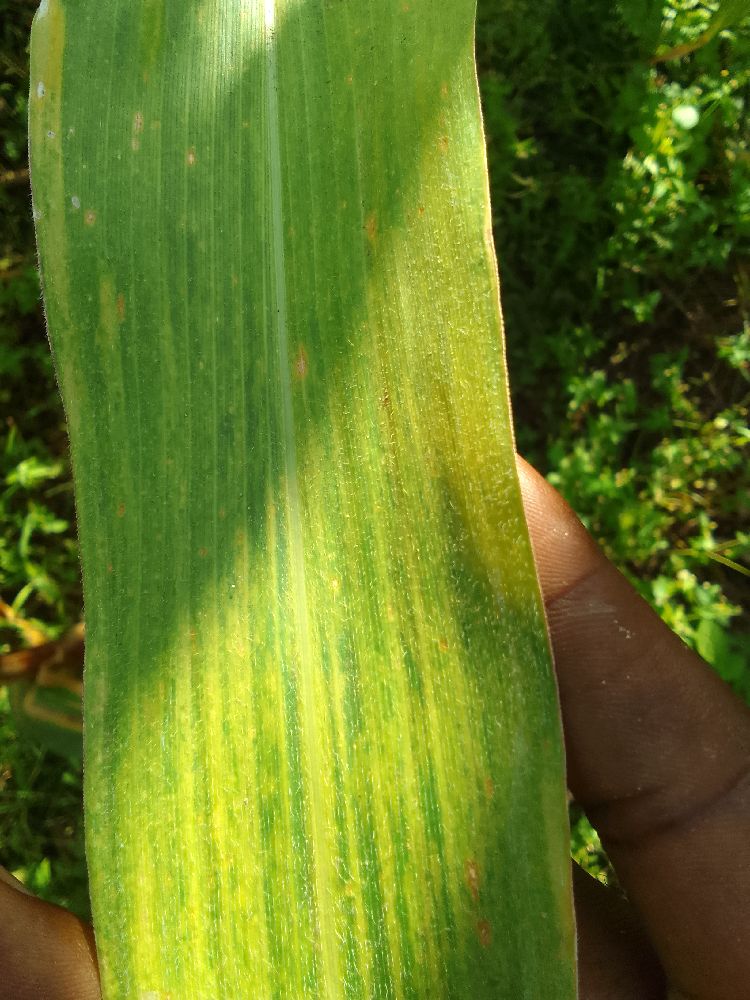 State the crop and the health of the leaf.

maize, maize lethal necrosis
